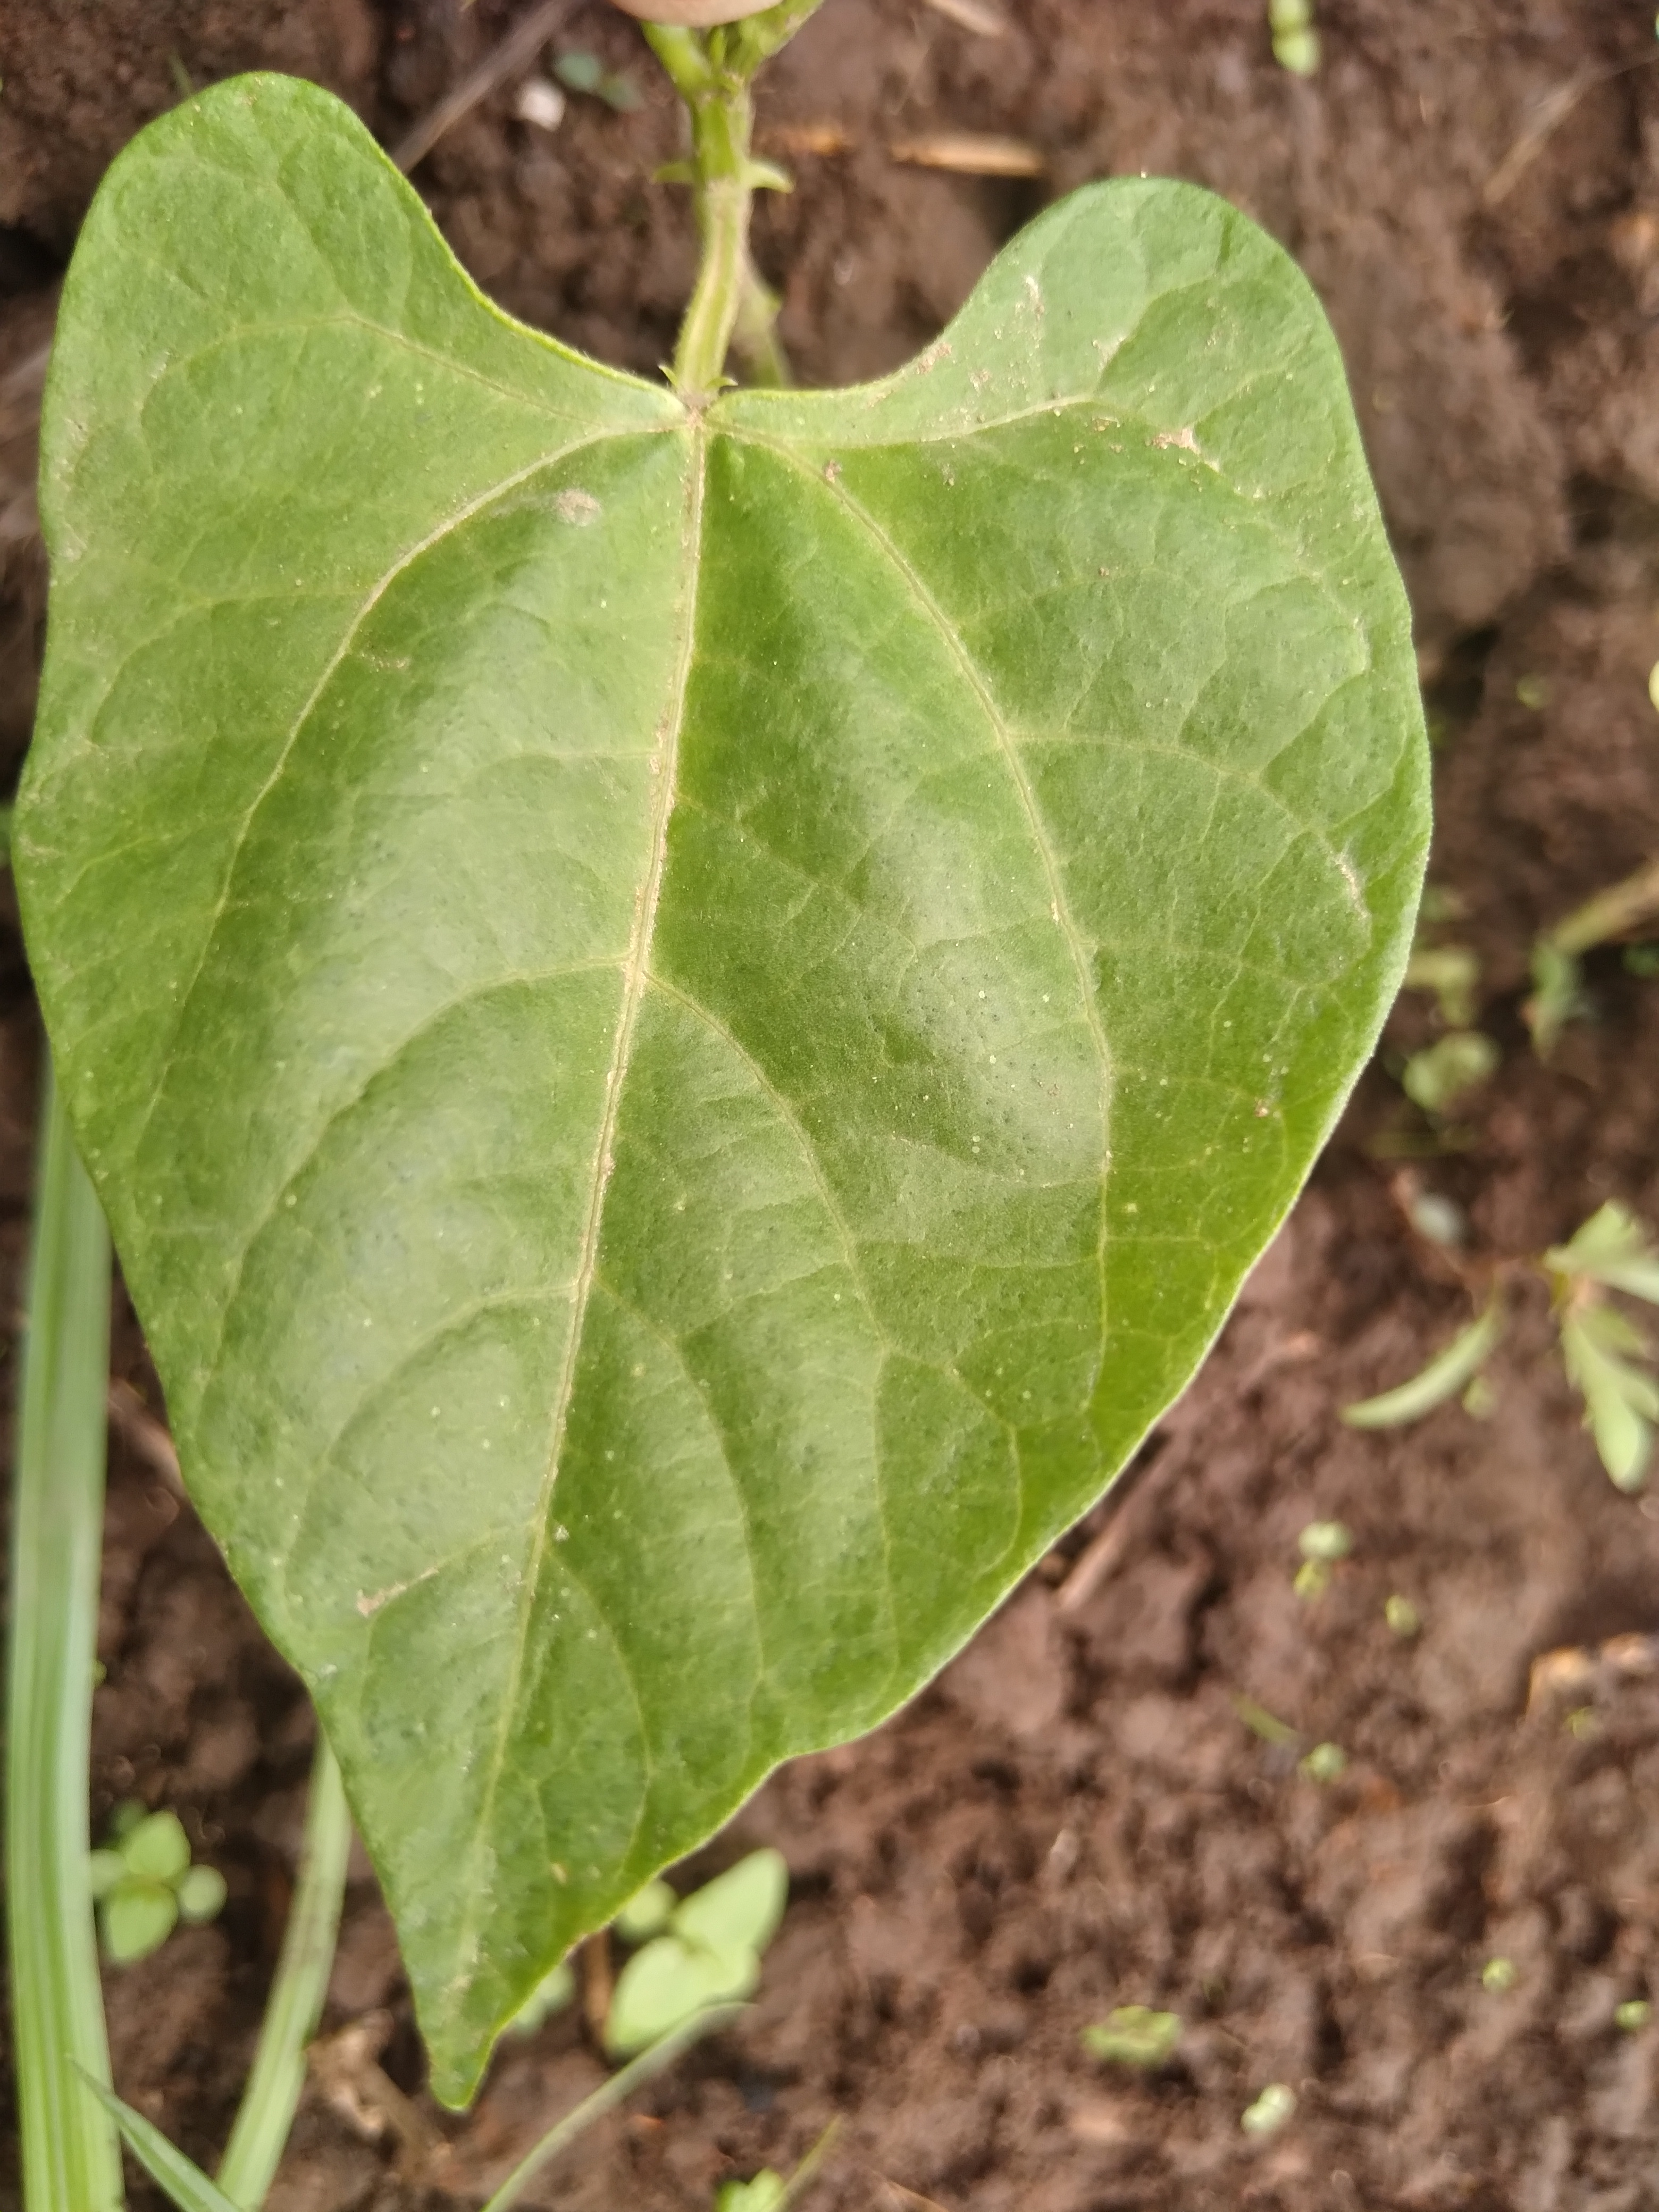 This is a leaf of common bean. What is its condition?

healthy
